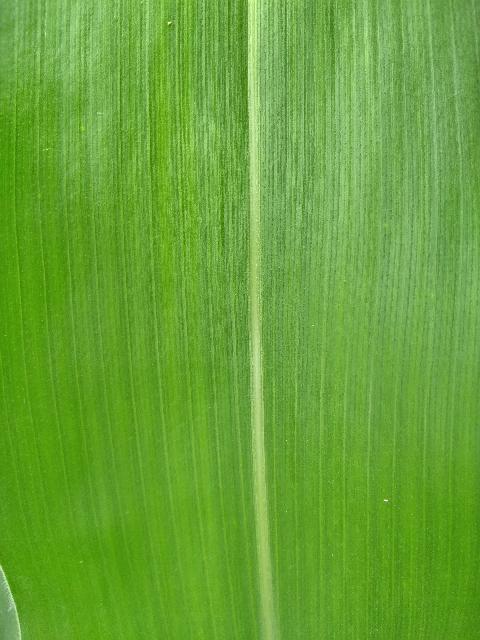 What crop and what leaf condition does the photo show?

maize, healthy
